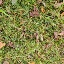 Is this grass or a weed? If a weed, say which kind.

grass
